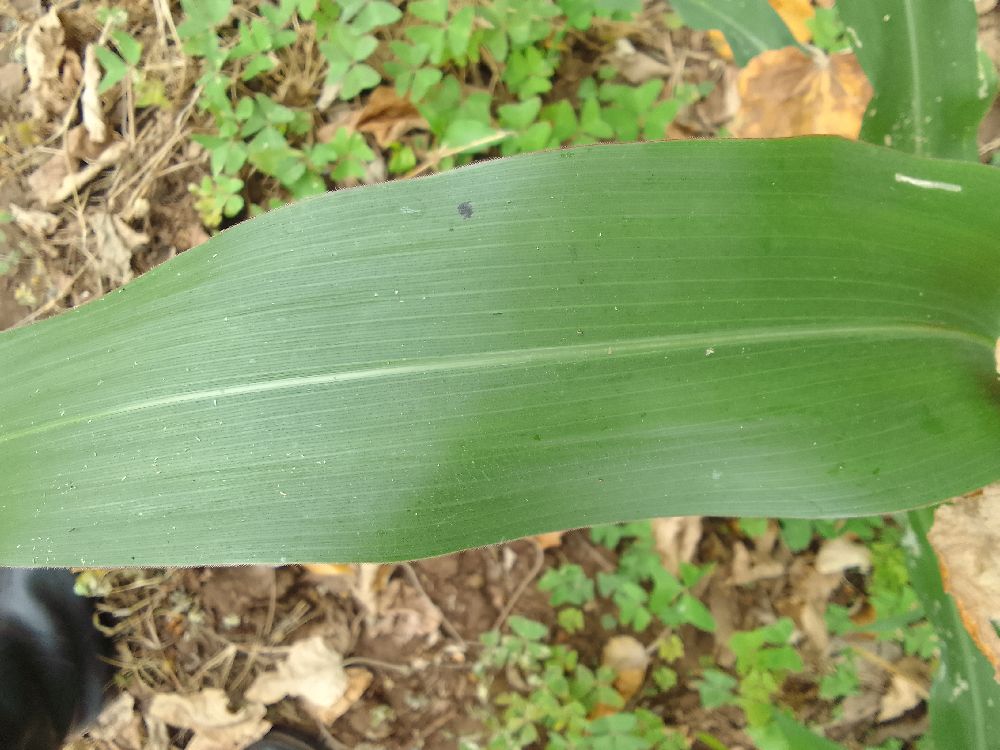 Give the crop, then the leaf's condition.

maize, healthy
